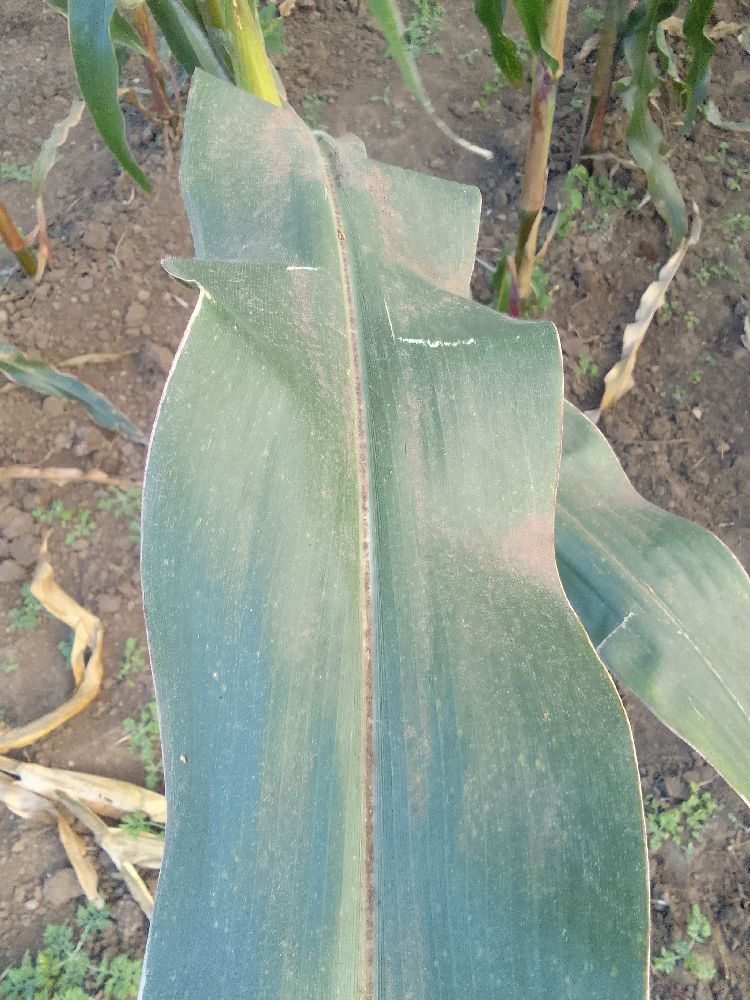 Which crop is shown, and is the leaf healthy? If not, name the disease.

maize, healthy
